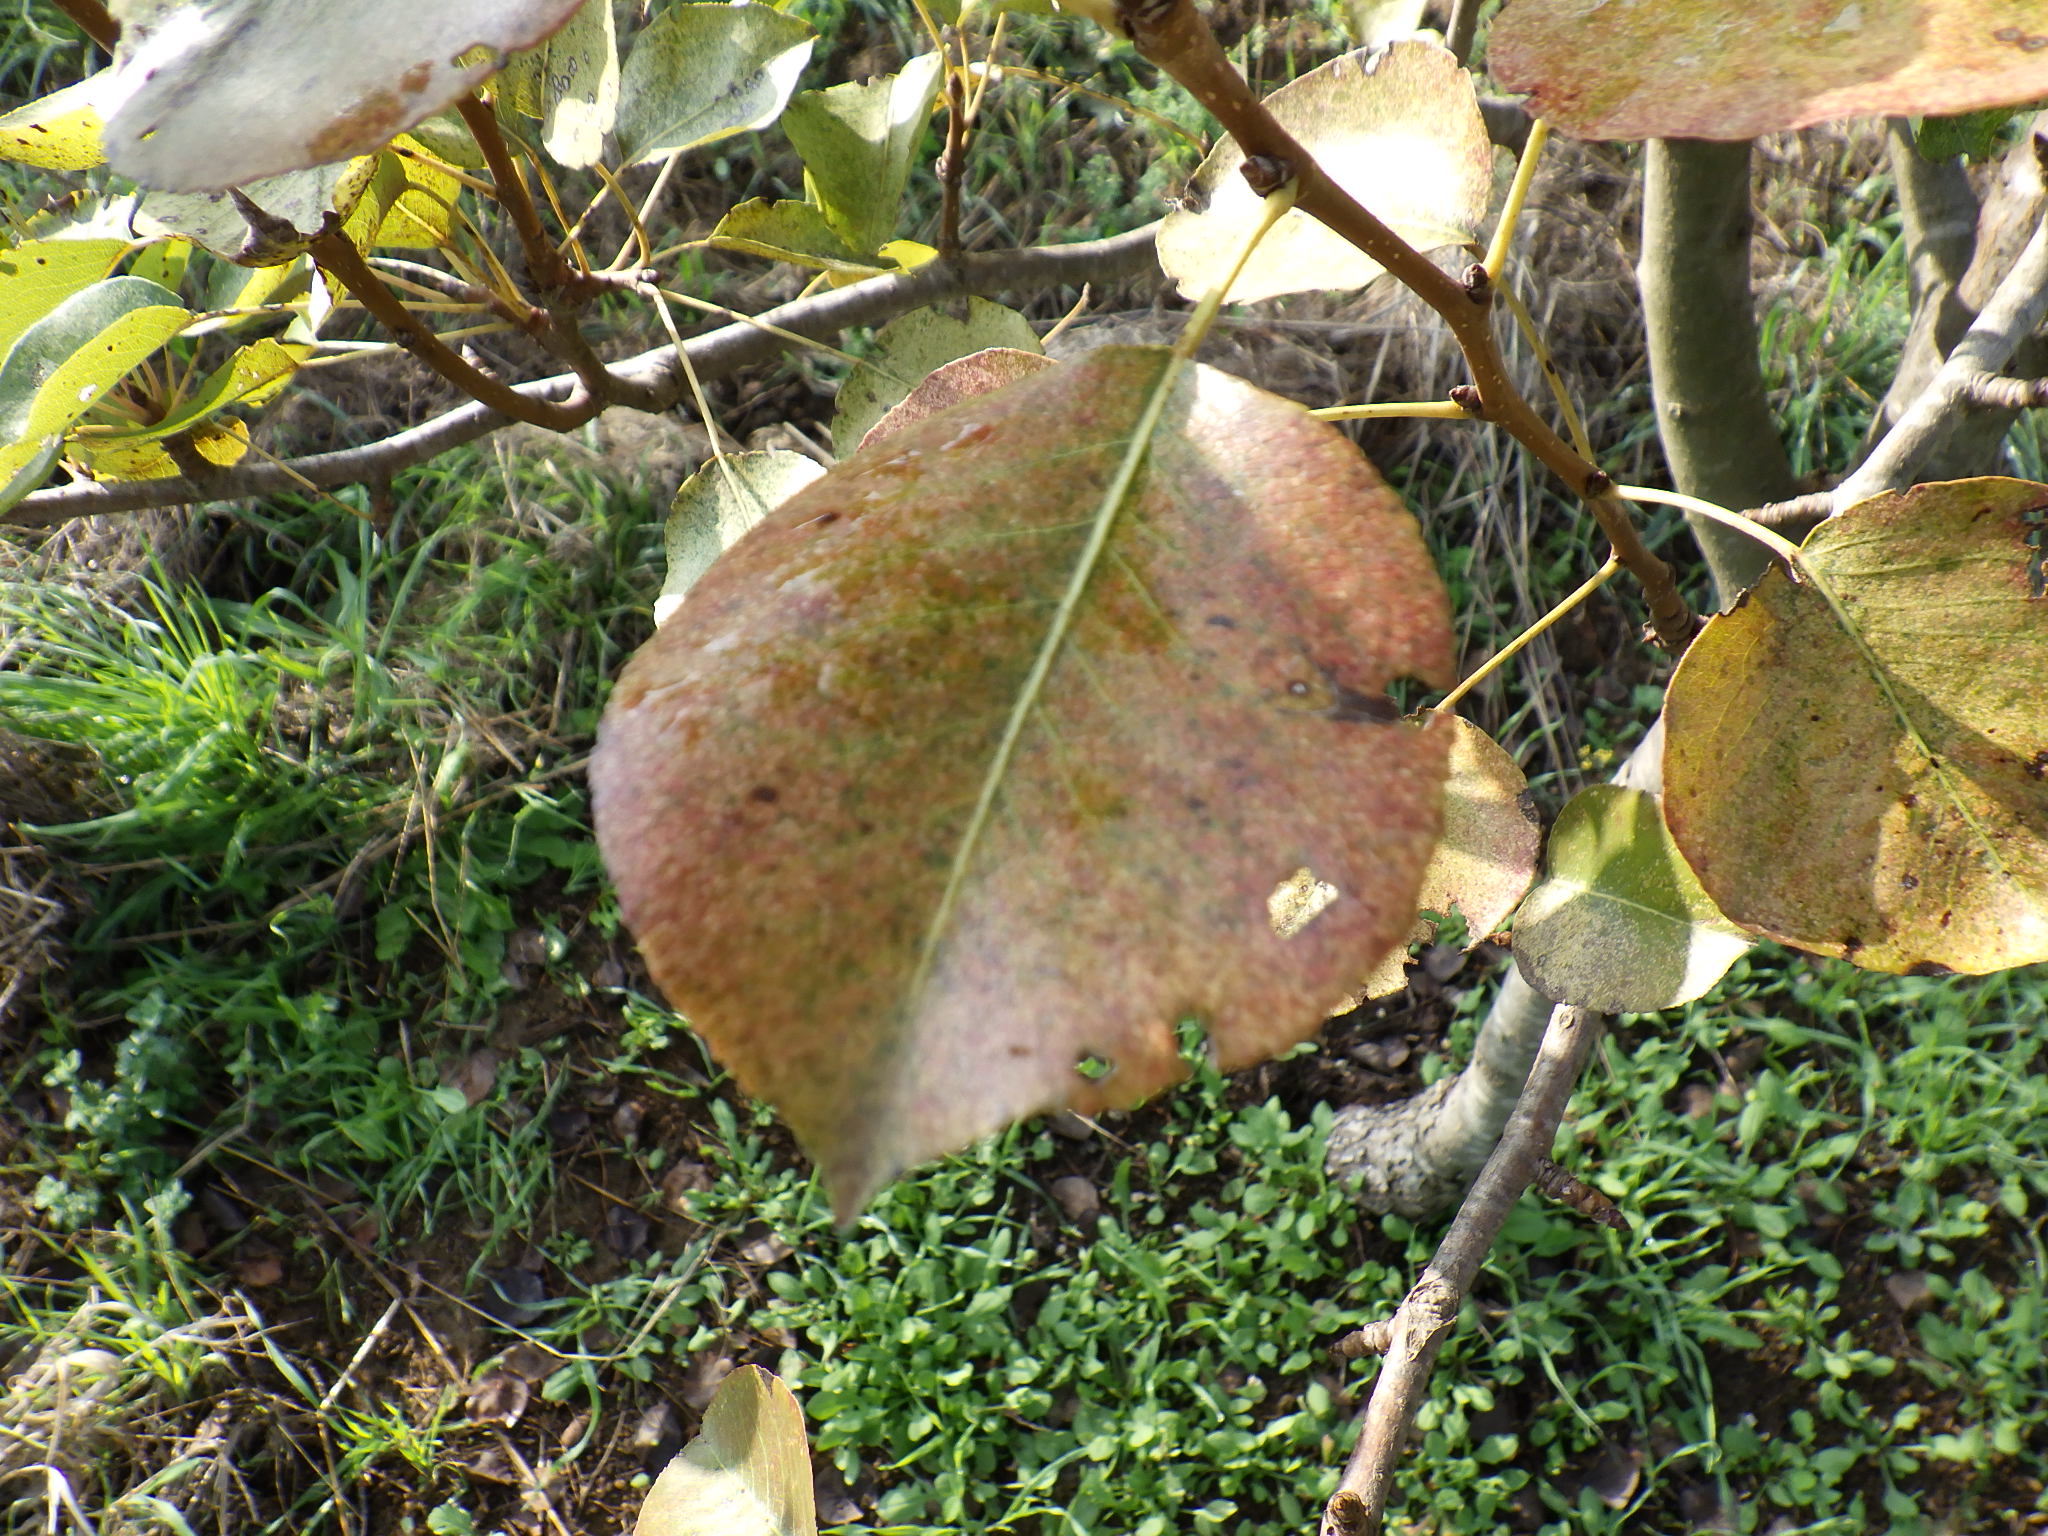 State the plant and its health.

pear, black spot, tingid
